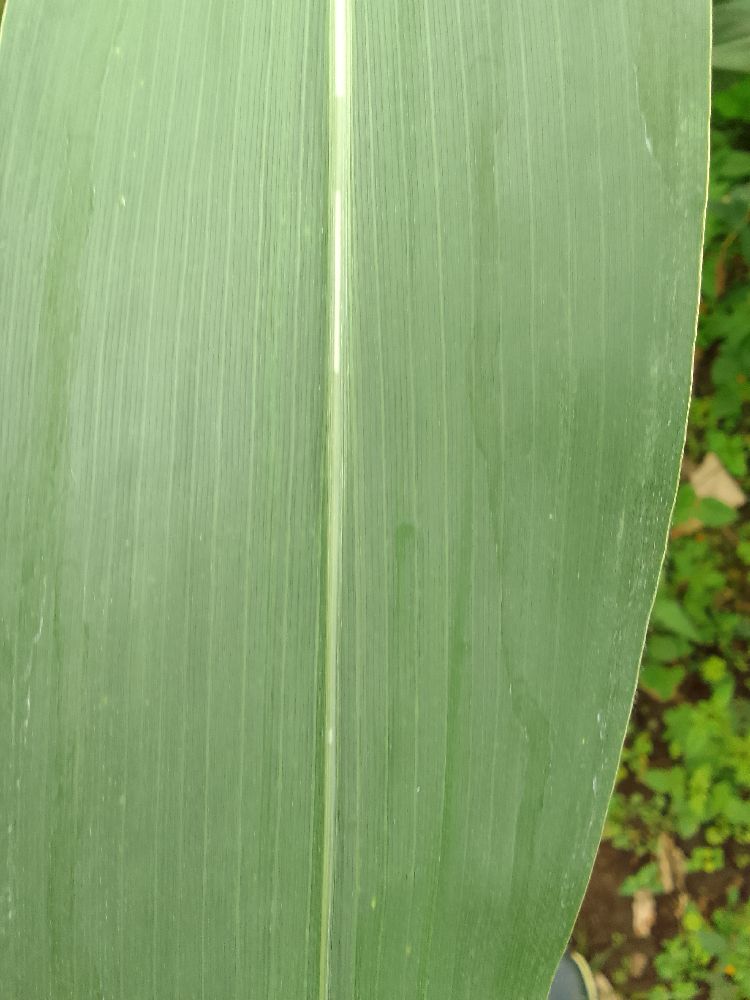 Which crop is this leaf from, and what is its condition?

maize, healthy
